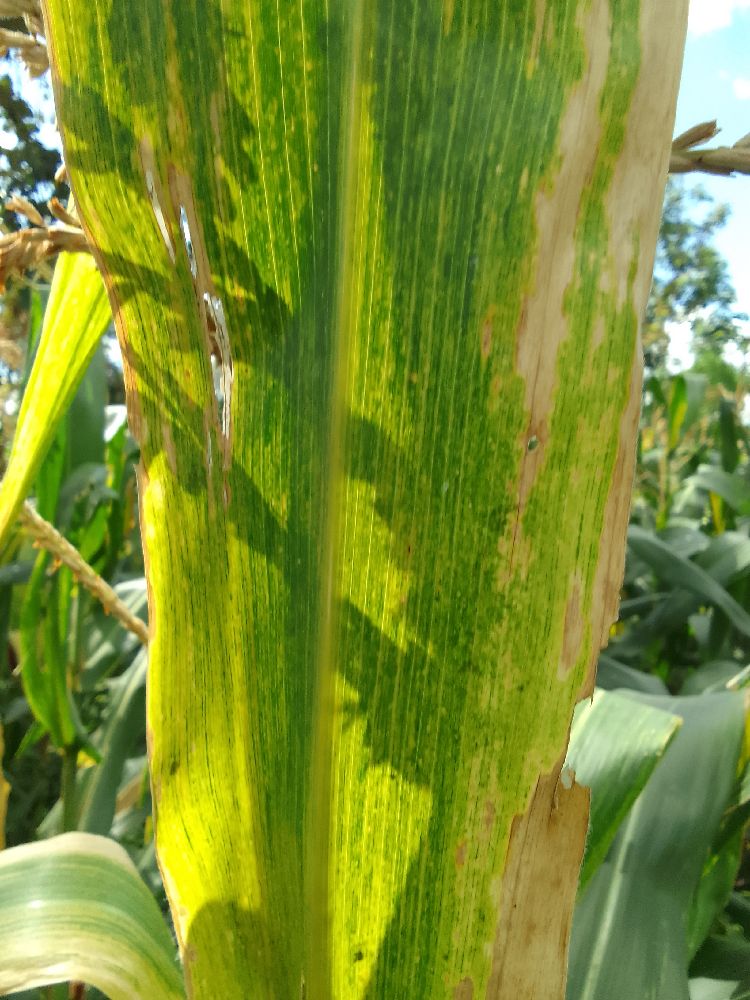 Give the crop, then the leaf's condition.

maize, maize lethal necrosis
